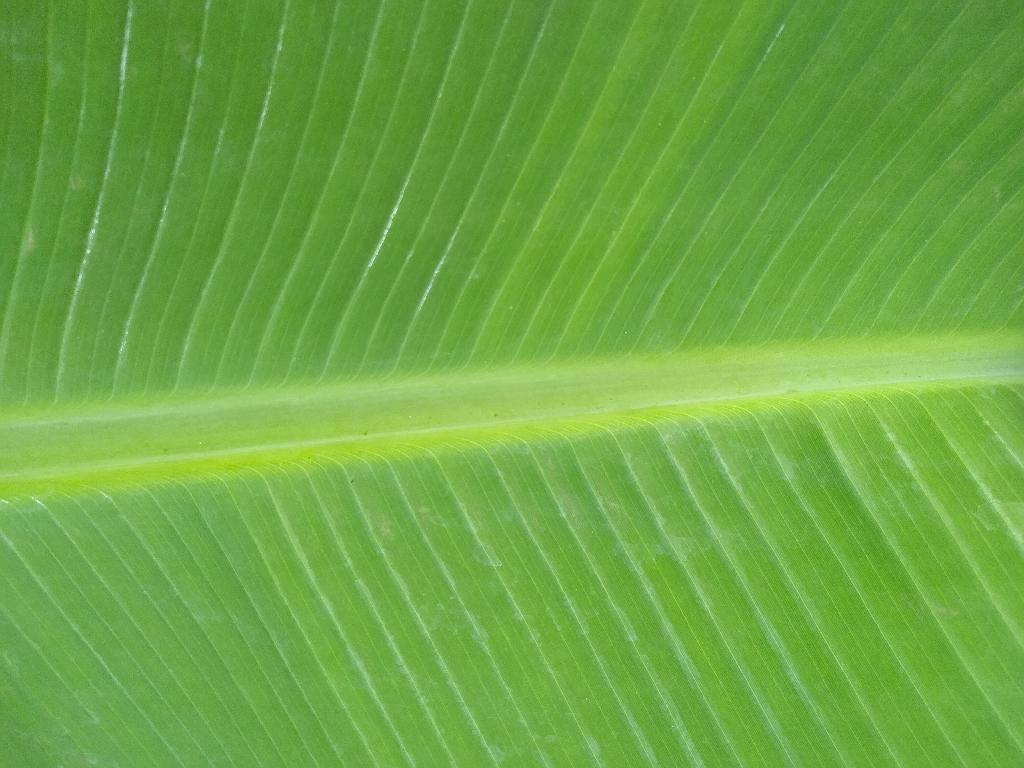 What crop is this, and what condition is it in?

banana, healthy
